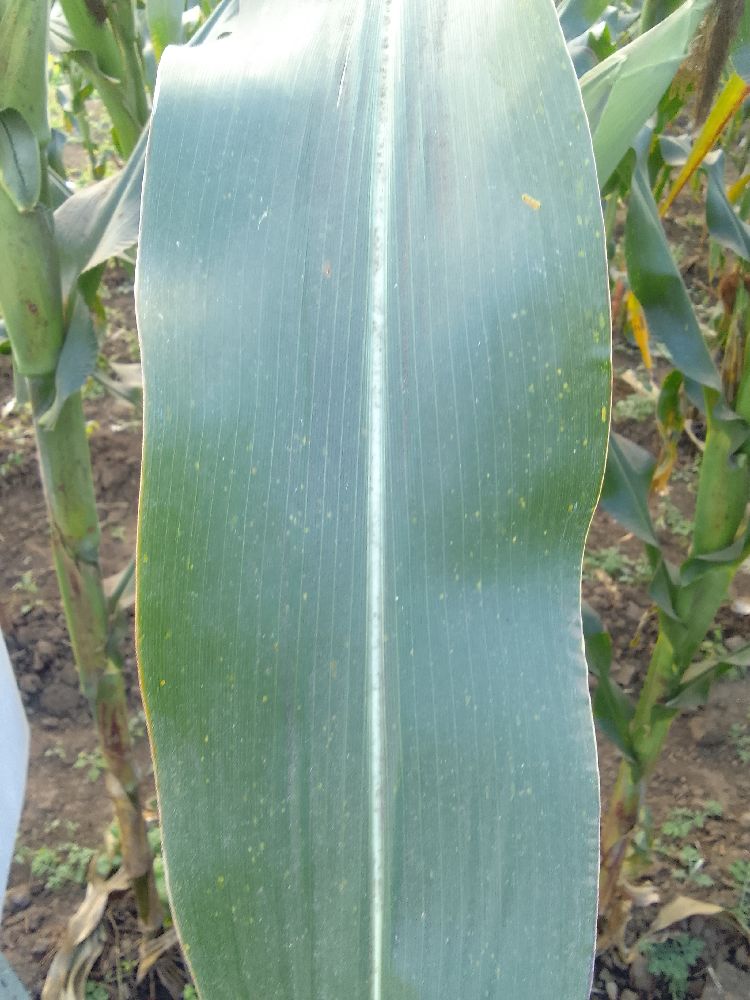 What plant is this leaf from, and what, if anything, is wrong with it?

maize, healthy
